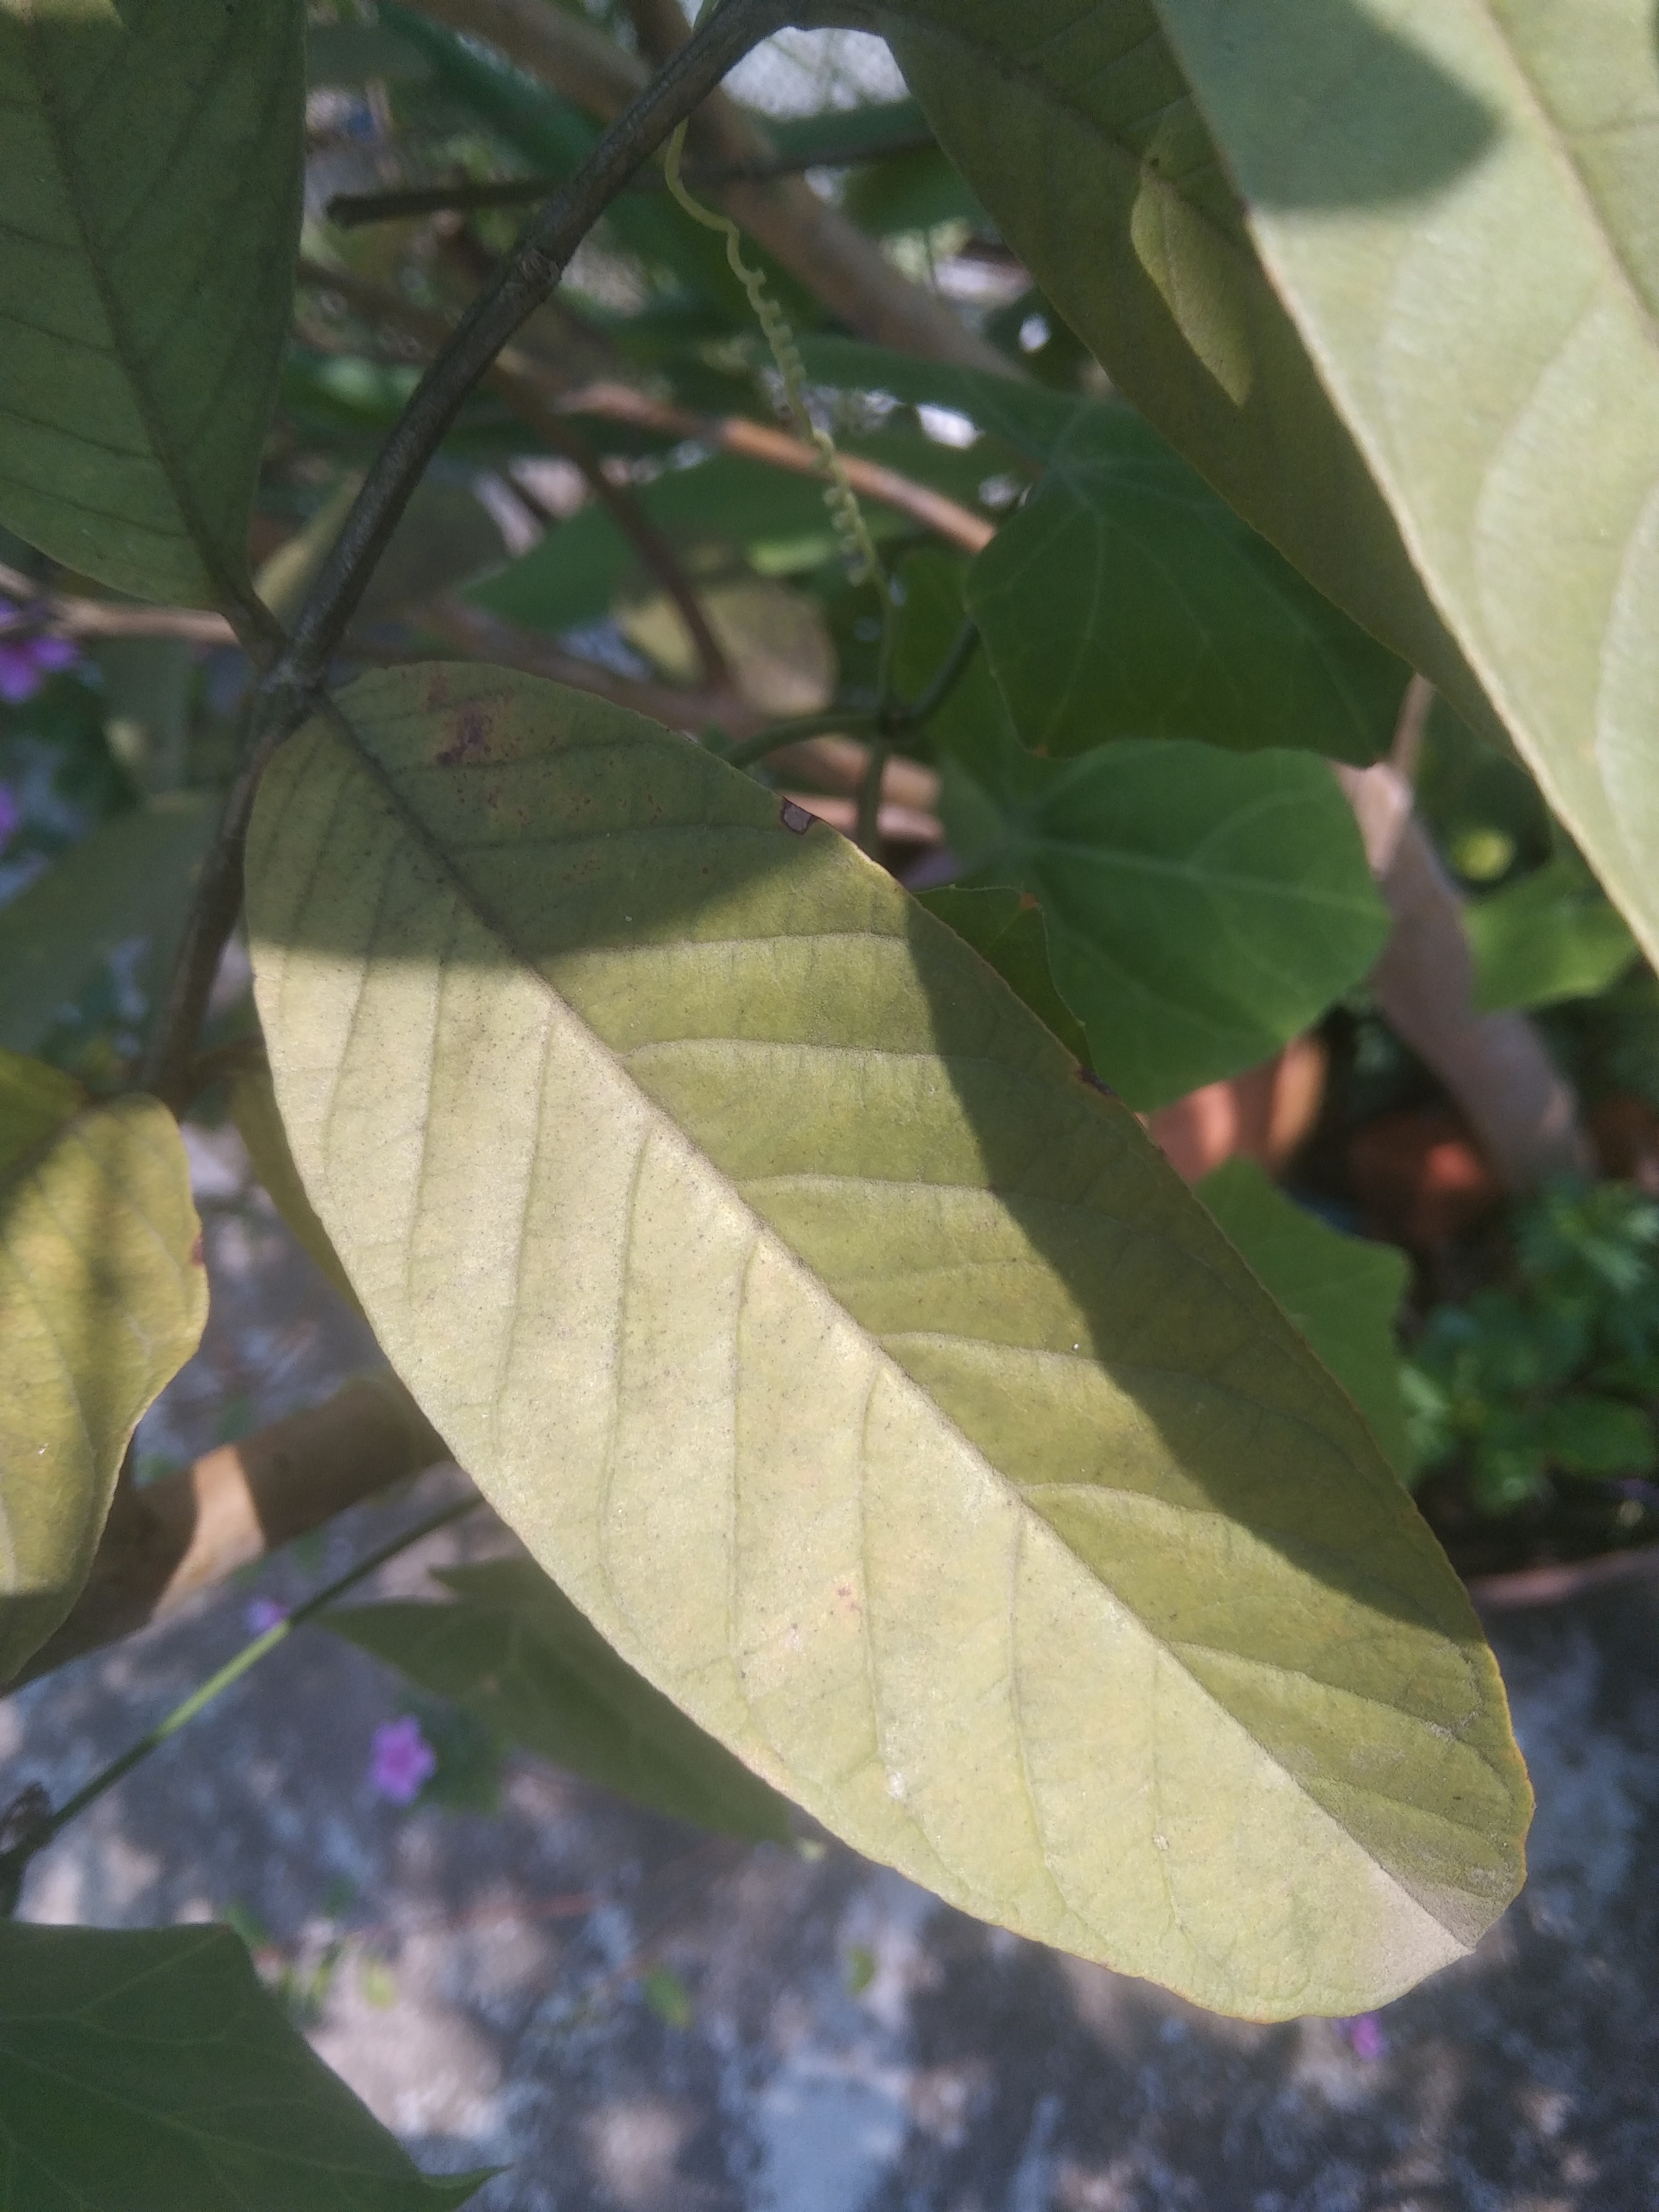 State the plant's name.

guava
